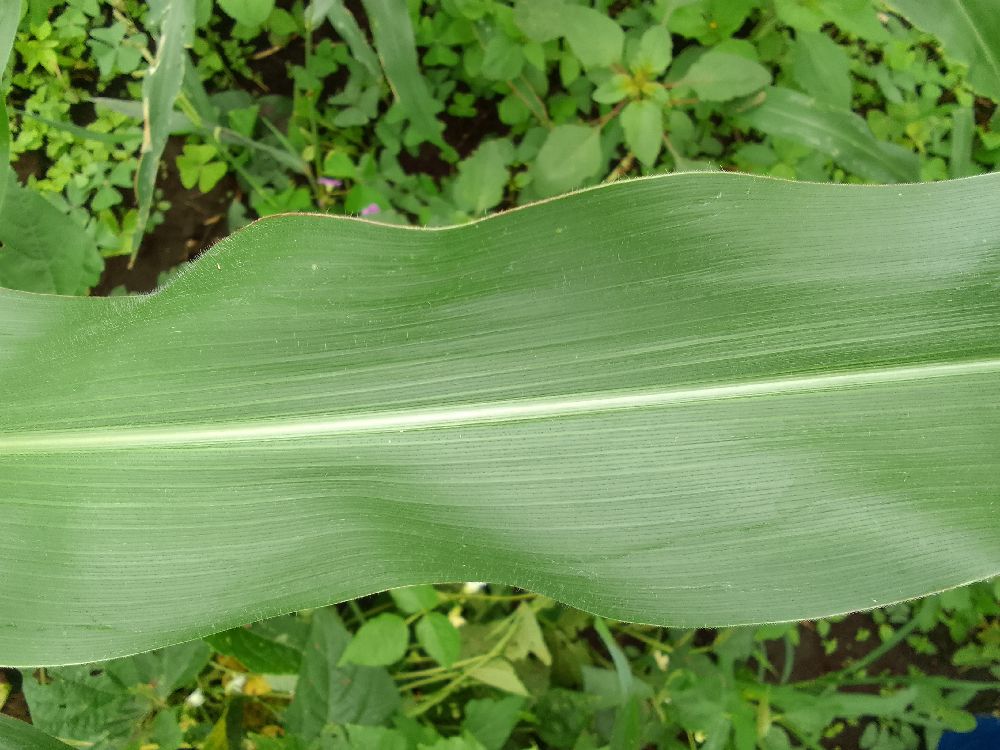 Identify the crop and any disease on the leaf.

maize, healthy
